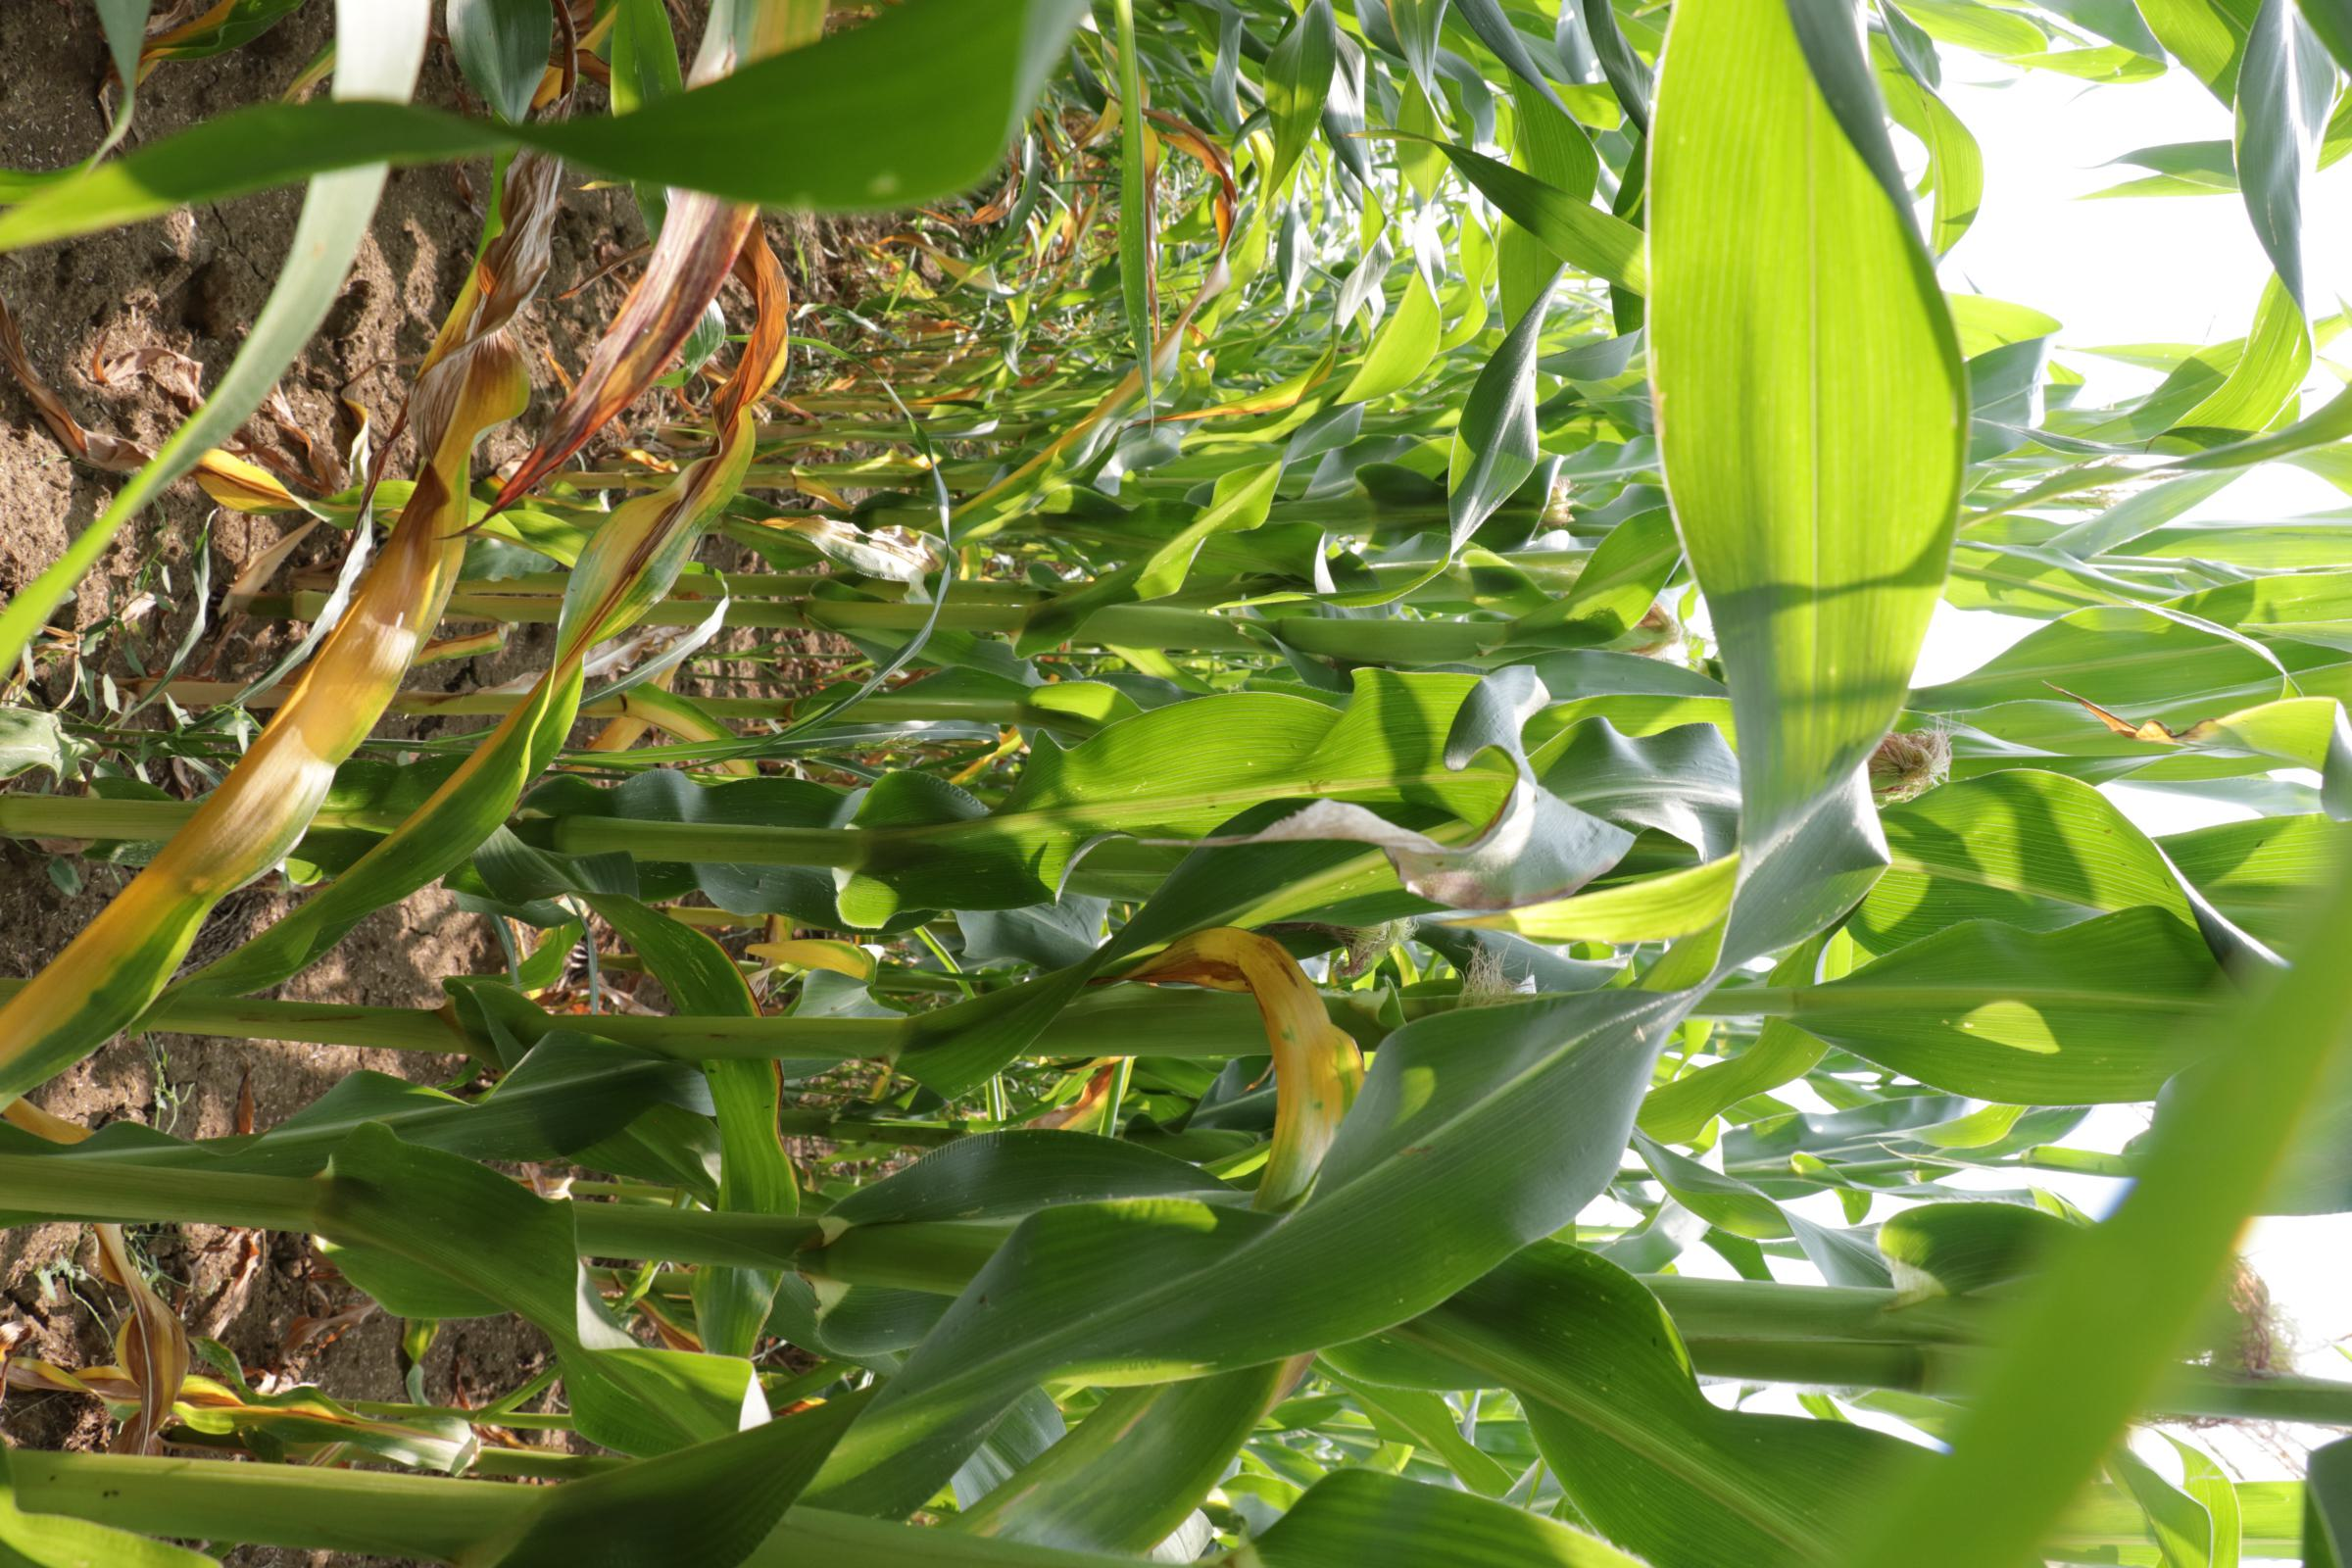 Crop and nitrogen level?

maize, no added nitrogen
